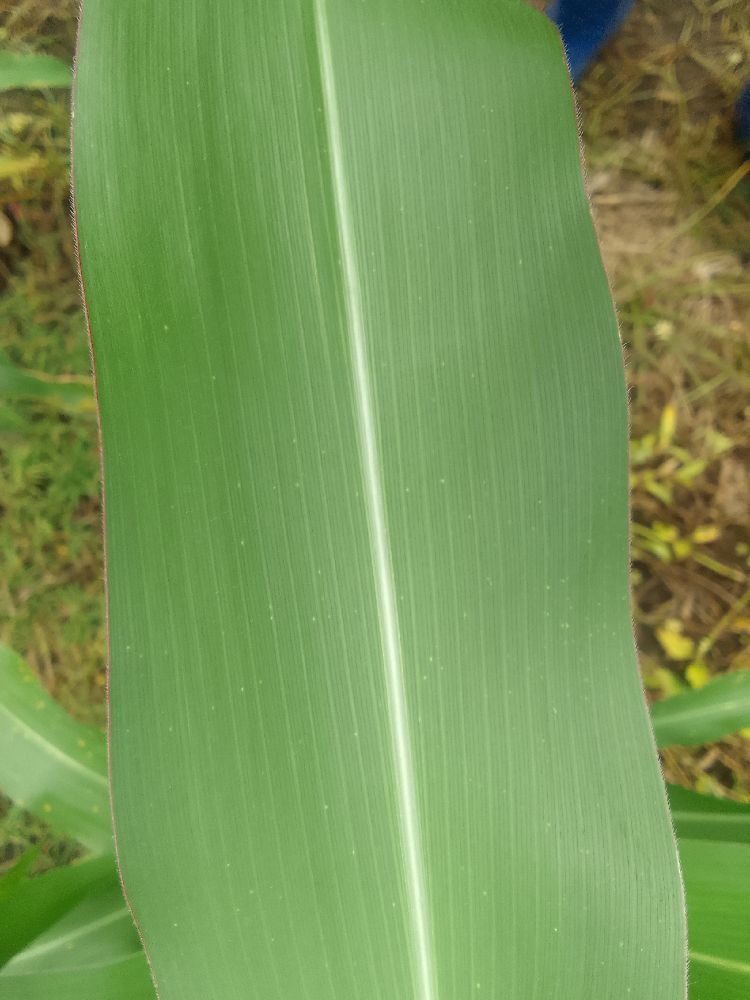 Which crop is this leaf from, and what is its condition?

maize, healthy
